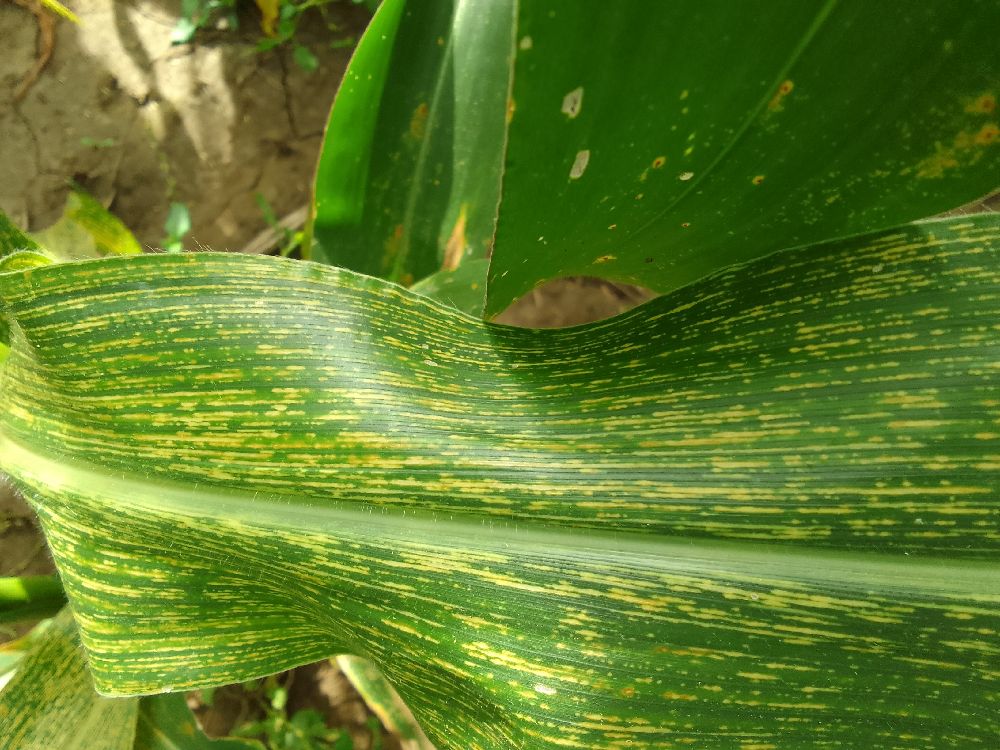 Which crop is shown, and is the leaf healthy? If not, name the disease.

maize, maize streak virus
